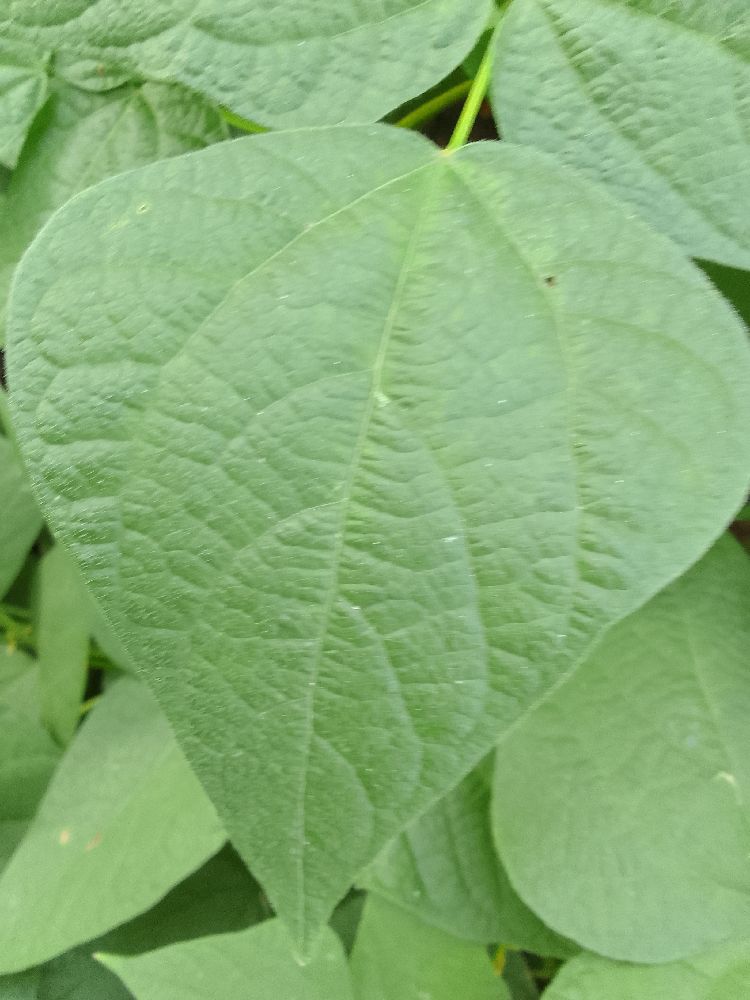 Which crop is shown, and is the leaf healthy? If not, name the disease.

common bean, healthy
